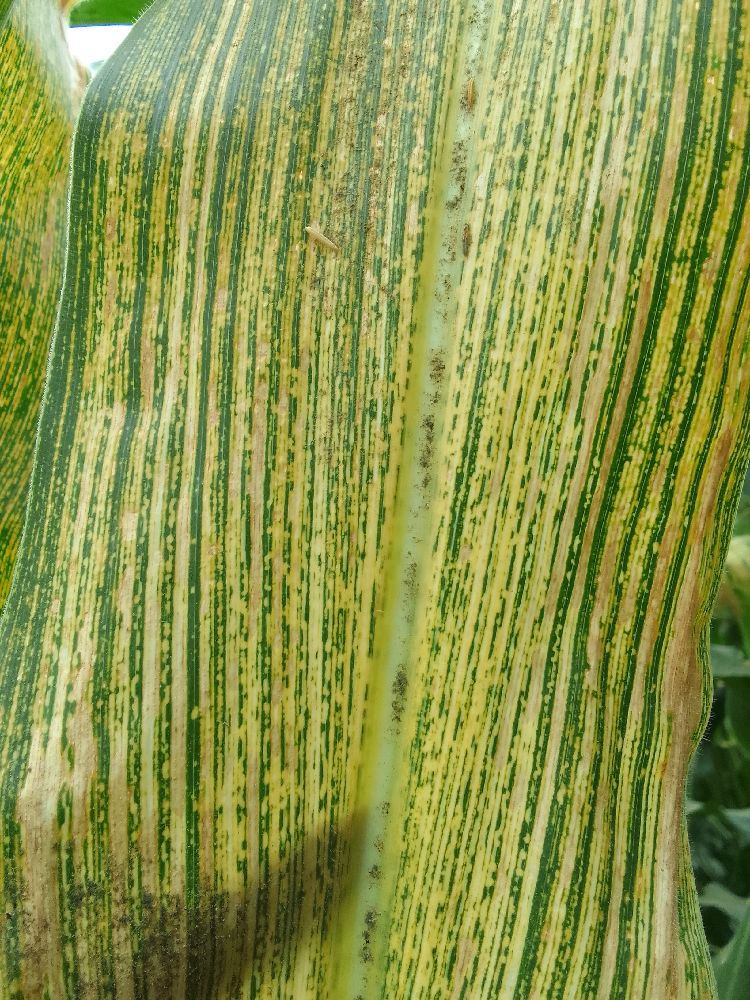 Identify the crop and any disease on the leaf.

maize, maize streak virus
